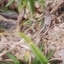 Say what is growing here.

grass
